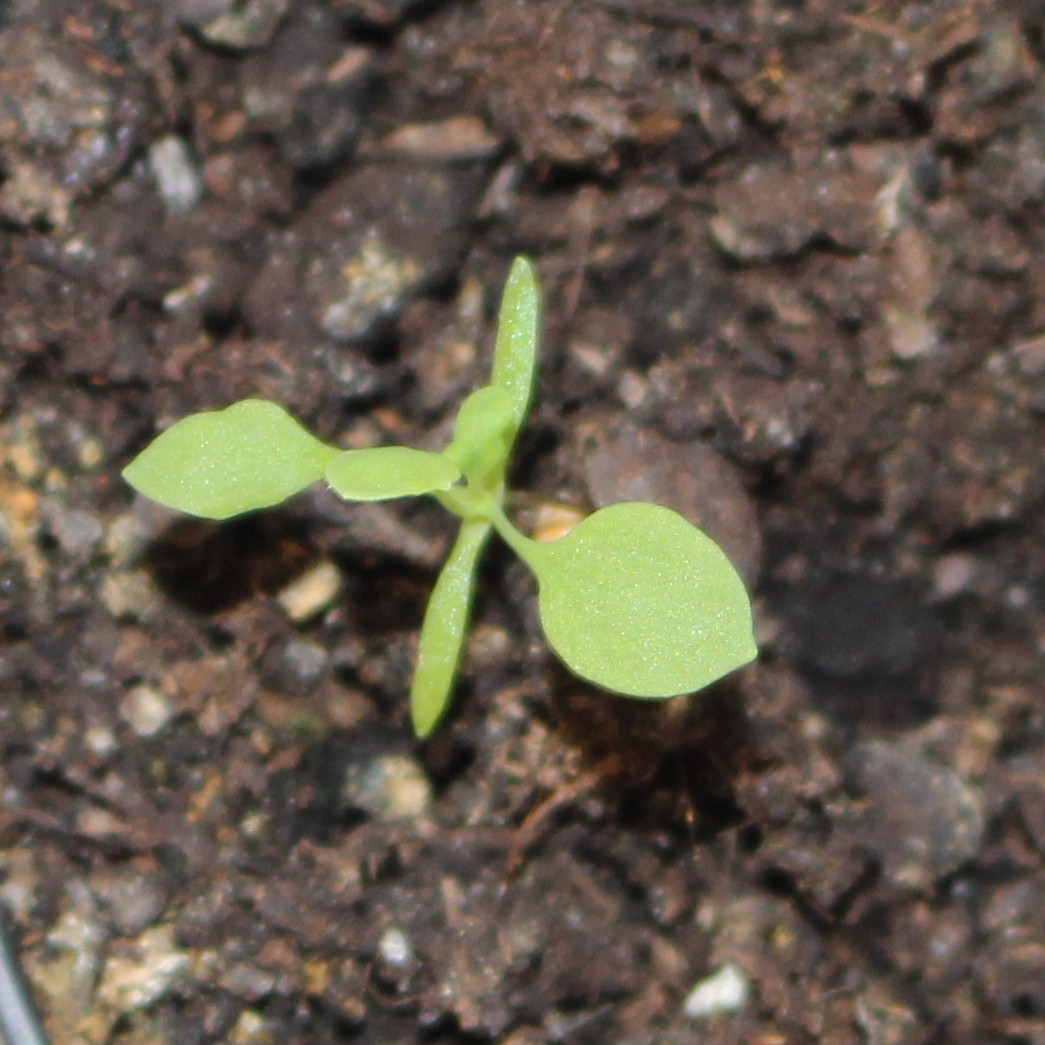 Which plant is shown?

Papaver rhoeas
